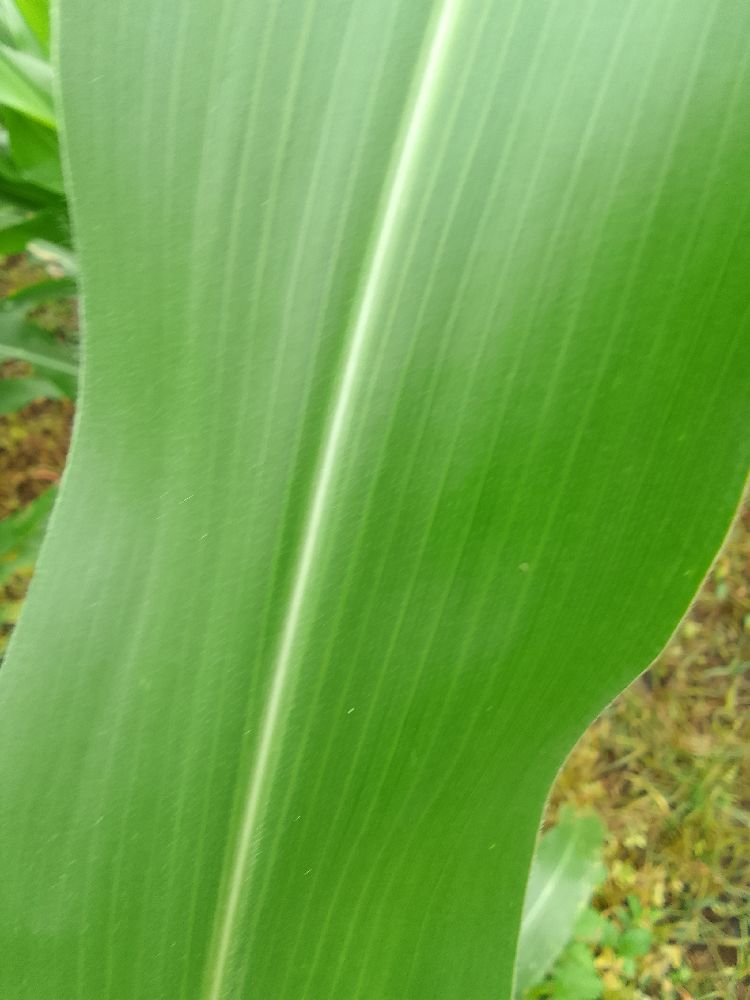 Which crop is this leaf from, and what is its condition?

maize, healthy
